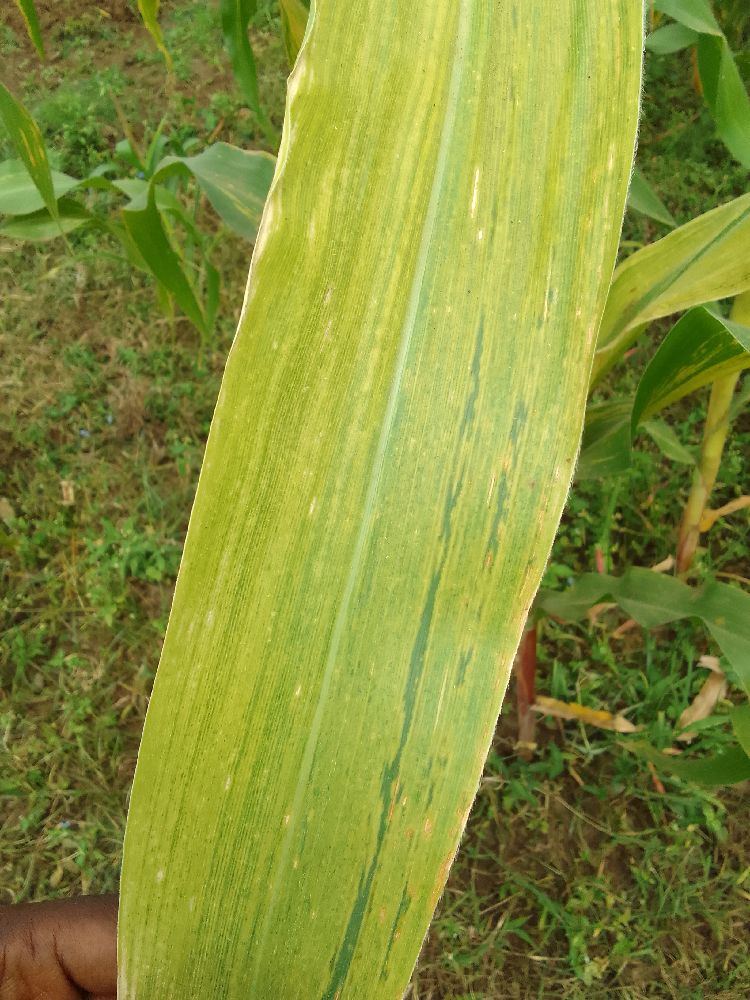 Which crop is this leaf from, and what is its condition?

maize, maize lethal necrosis
